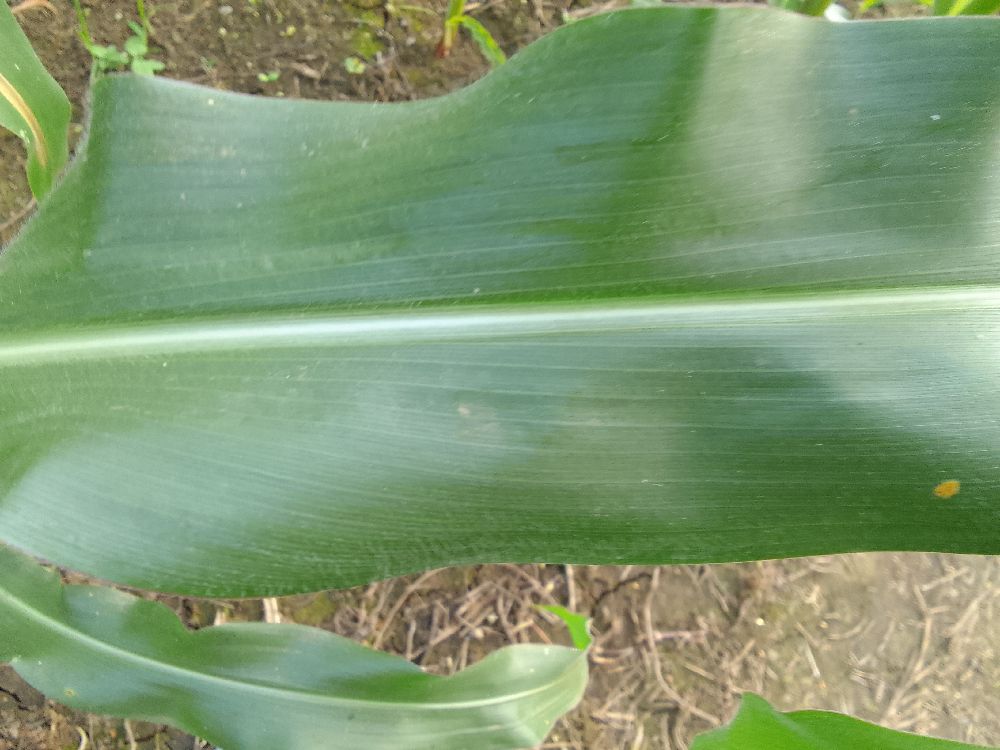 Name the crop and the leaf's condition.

maize, healthy
